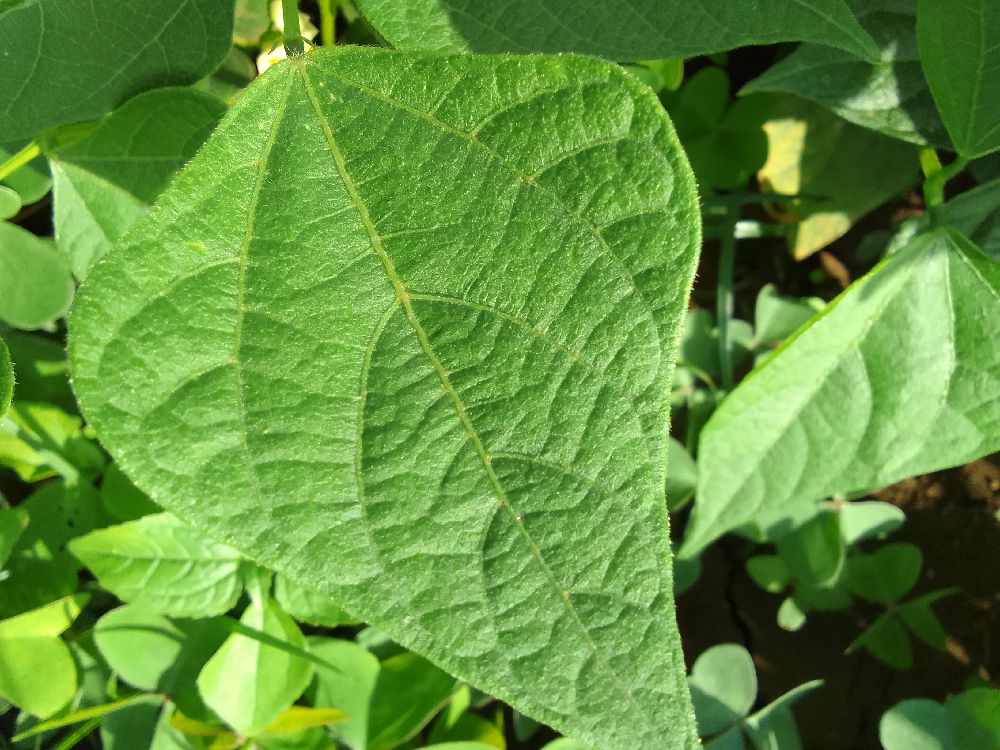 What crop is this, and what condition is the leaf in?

common bean, healthy
